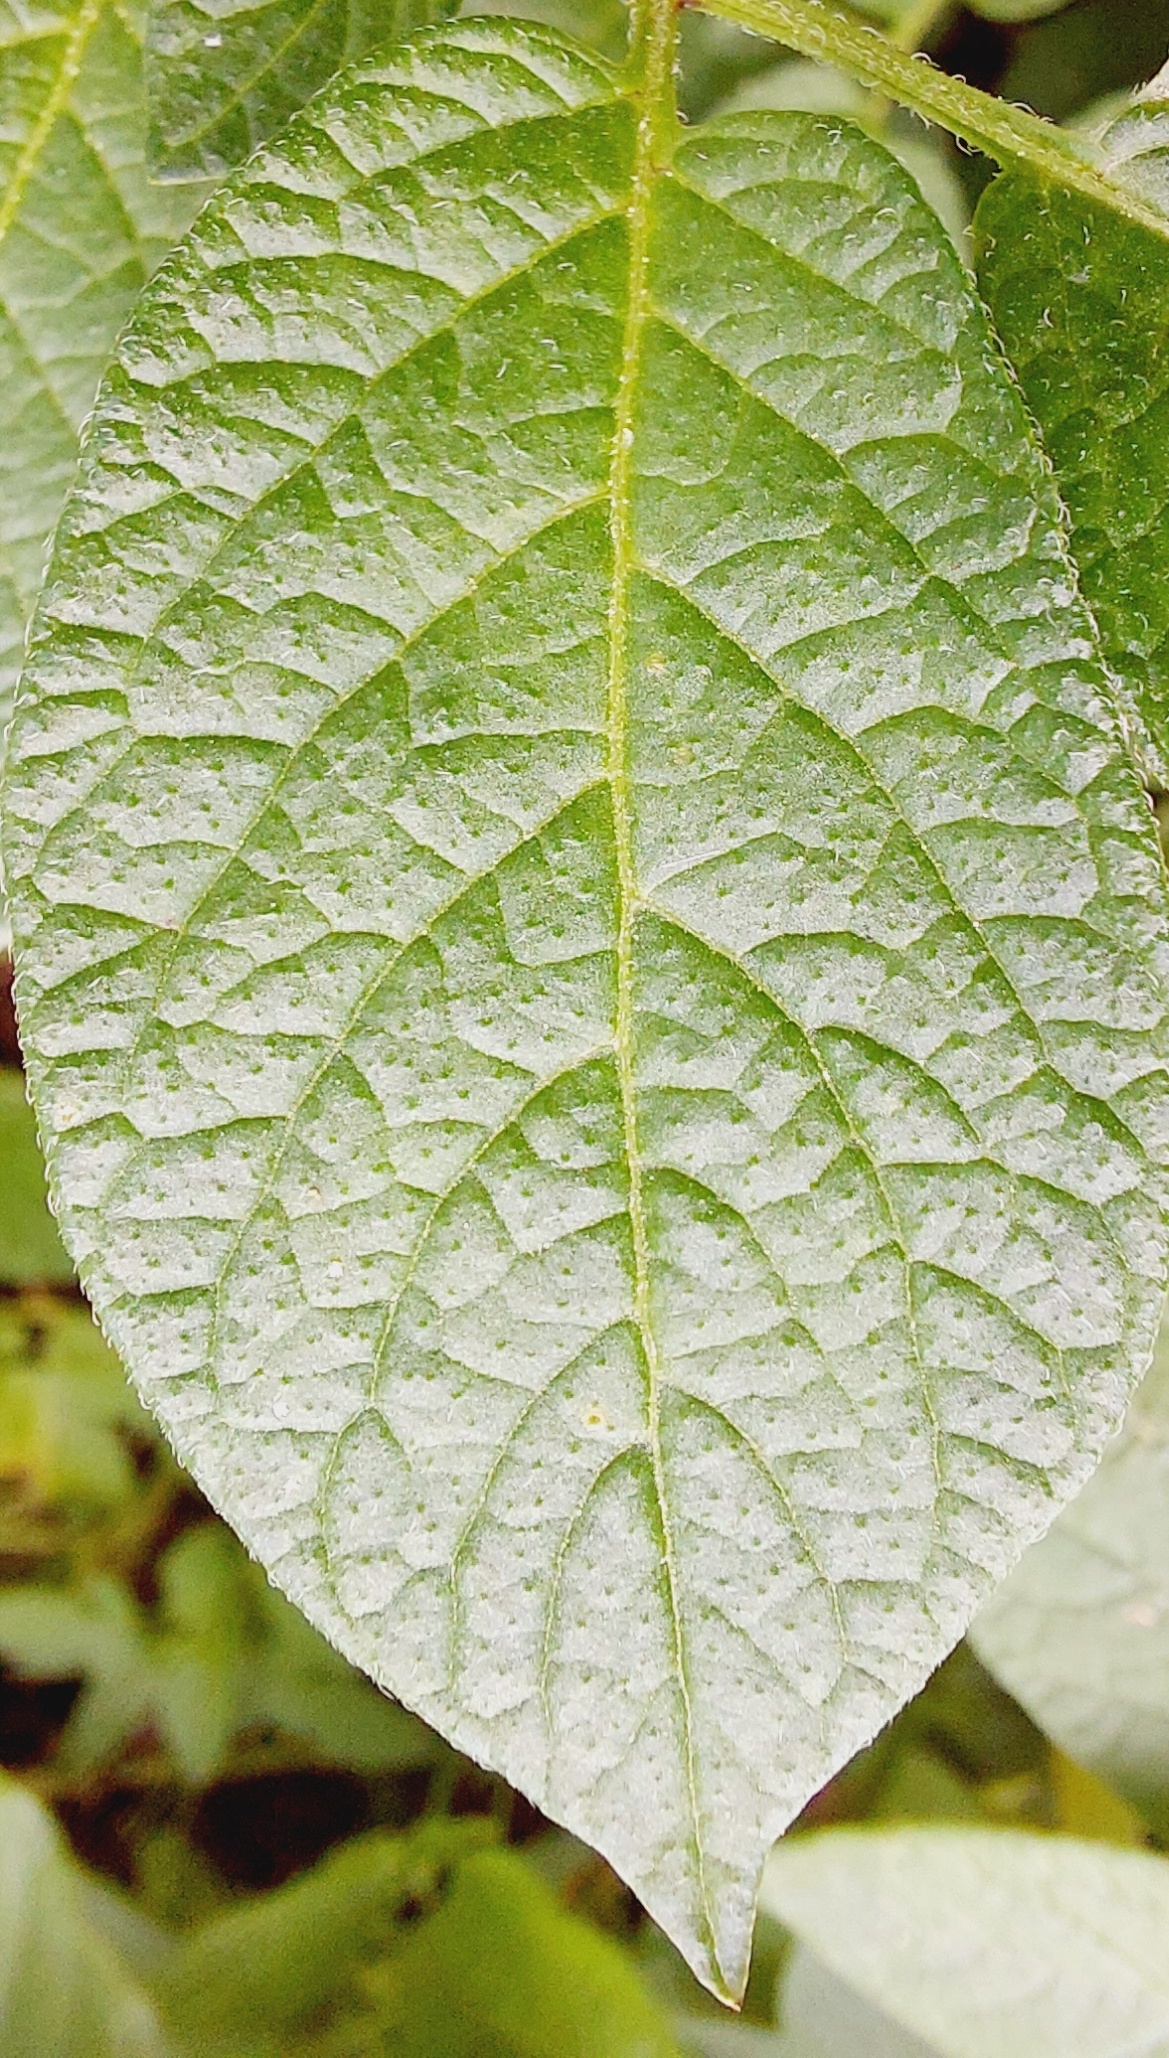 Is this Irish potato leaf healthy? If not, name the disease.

healthy
